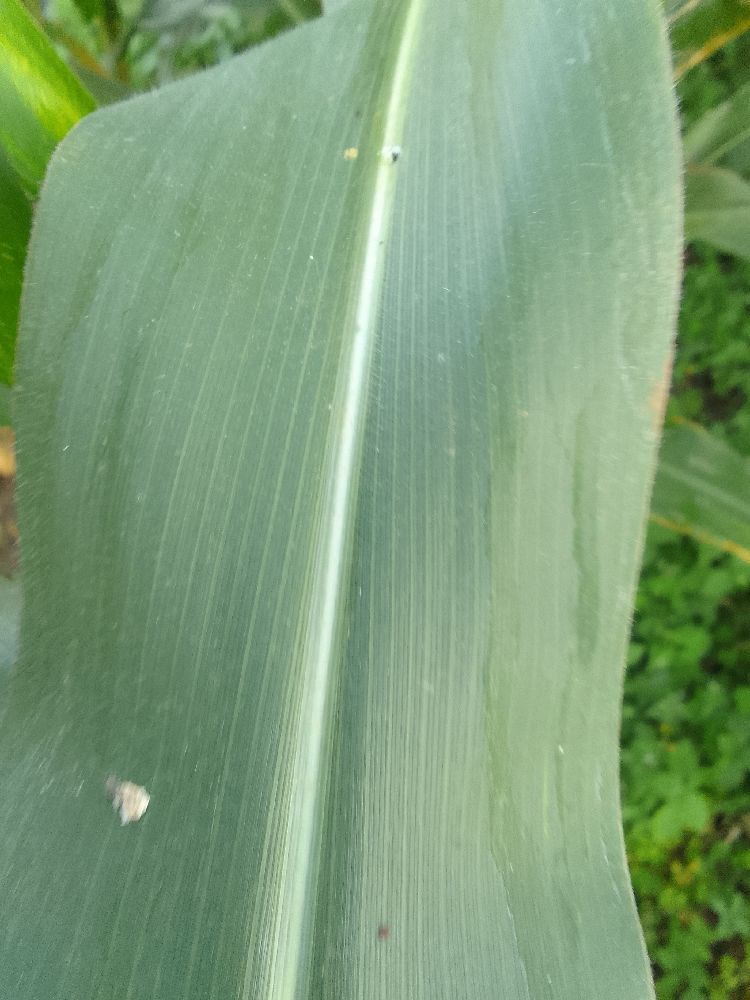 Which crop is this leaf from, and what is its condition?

maize, healthy
